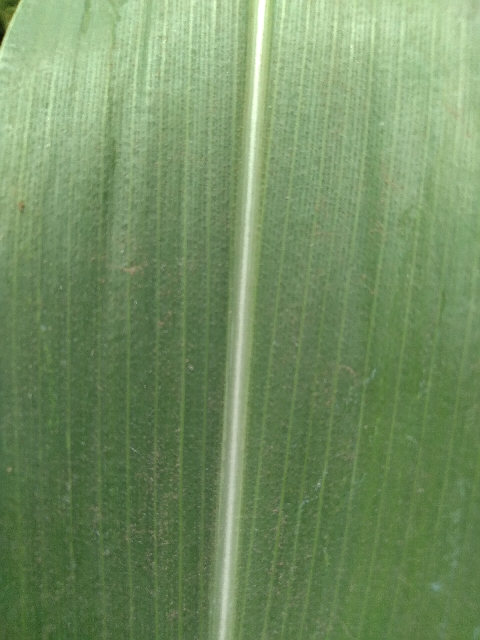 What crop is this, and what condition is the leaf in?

maize, healthy
